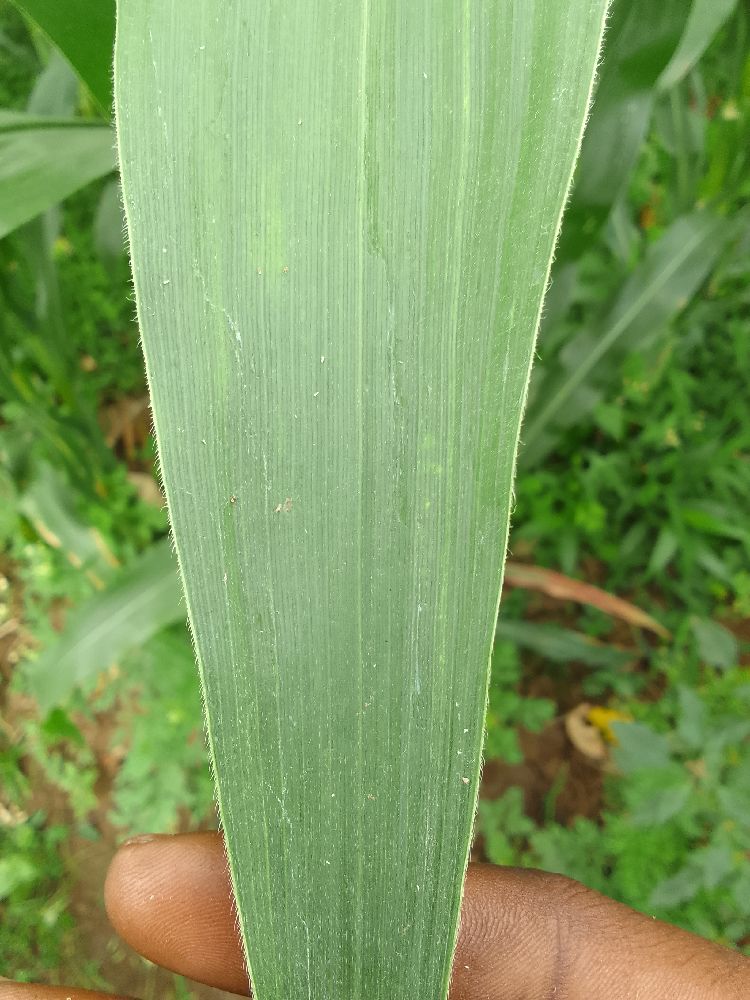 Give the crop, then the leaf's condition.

maize, healthy
